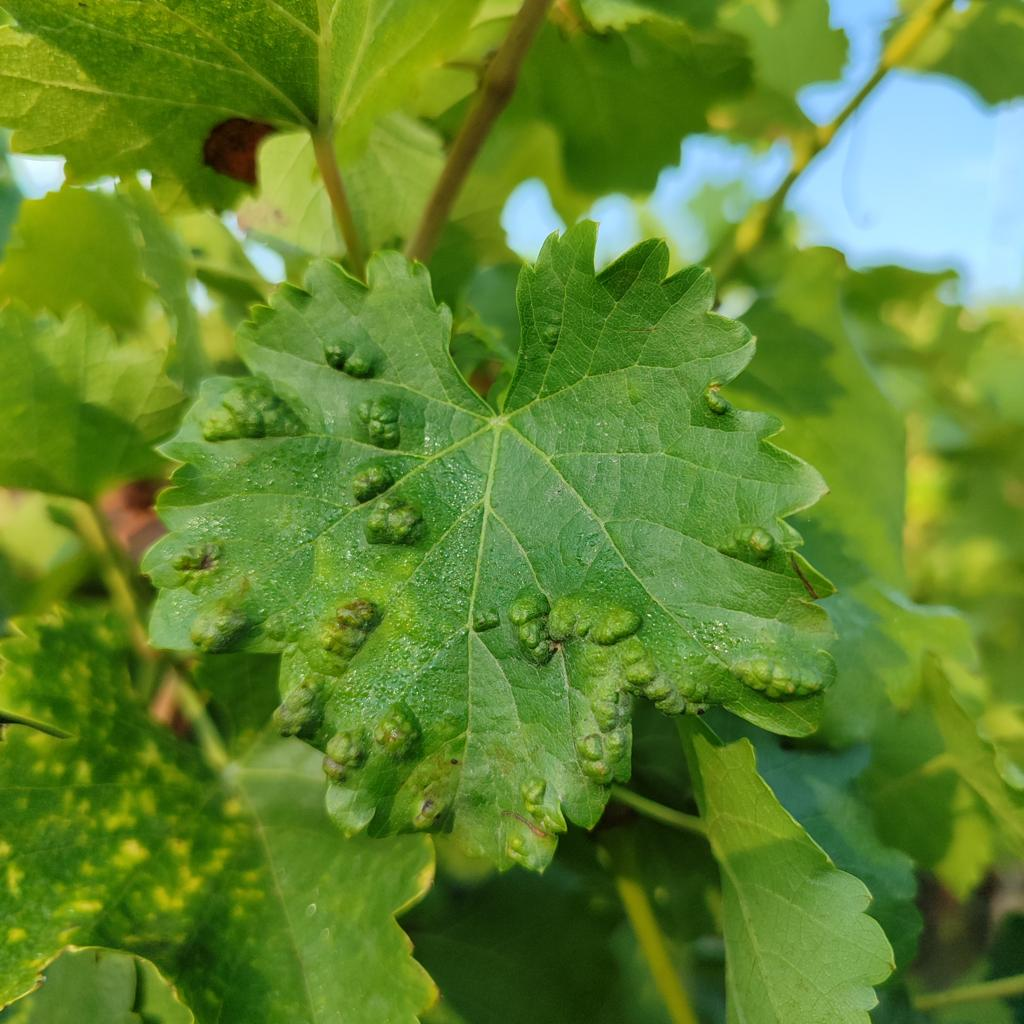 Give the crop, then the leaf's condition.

grapevine, erineum mite
